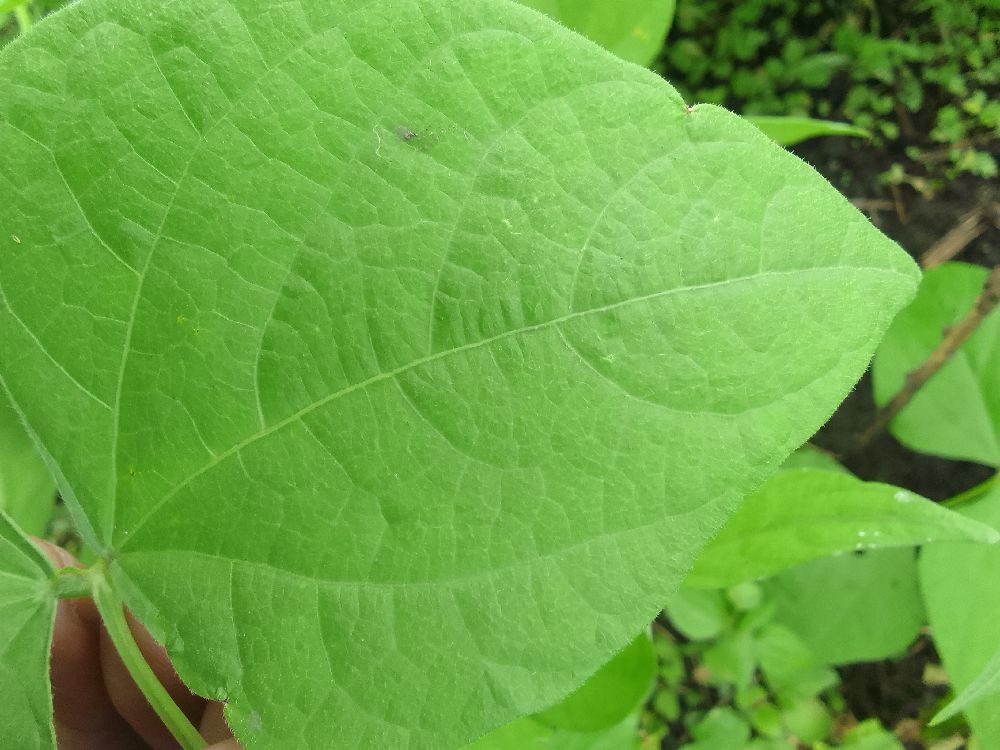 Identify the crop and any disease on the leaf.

common bean, healthy
